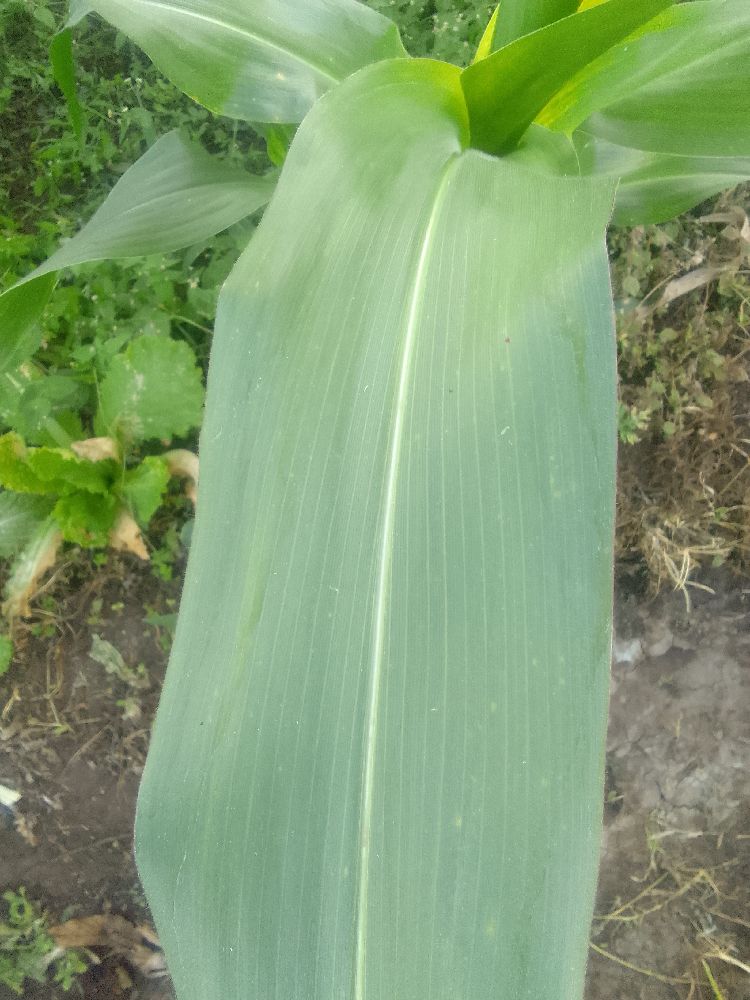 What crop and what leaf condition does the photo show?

maize, healthy
